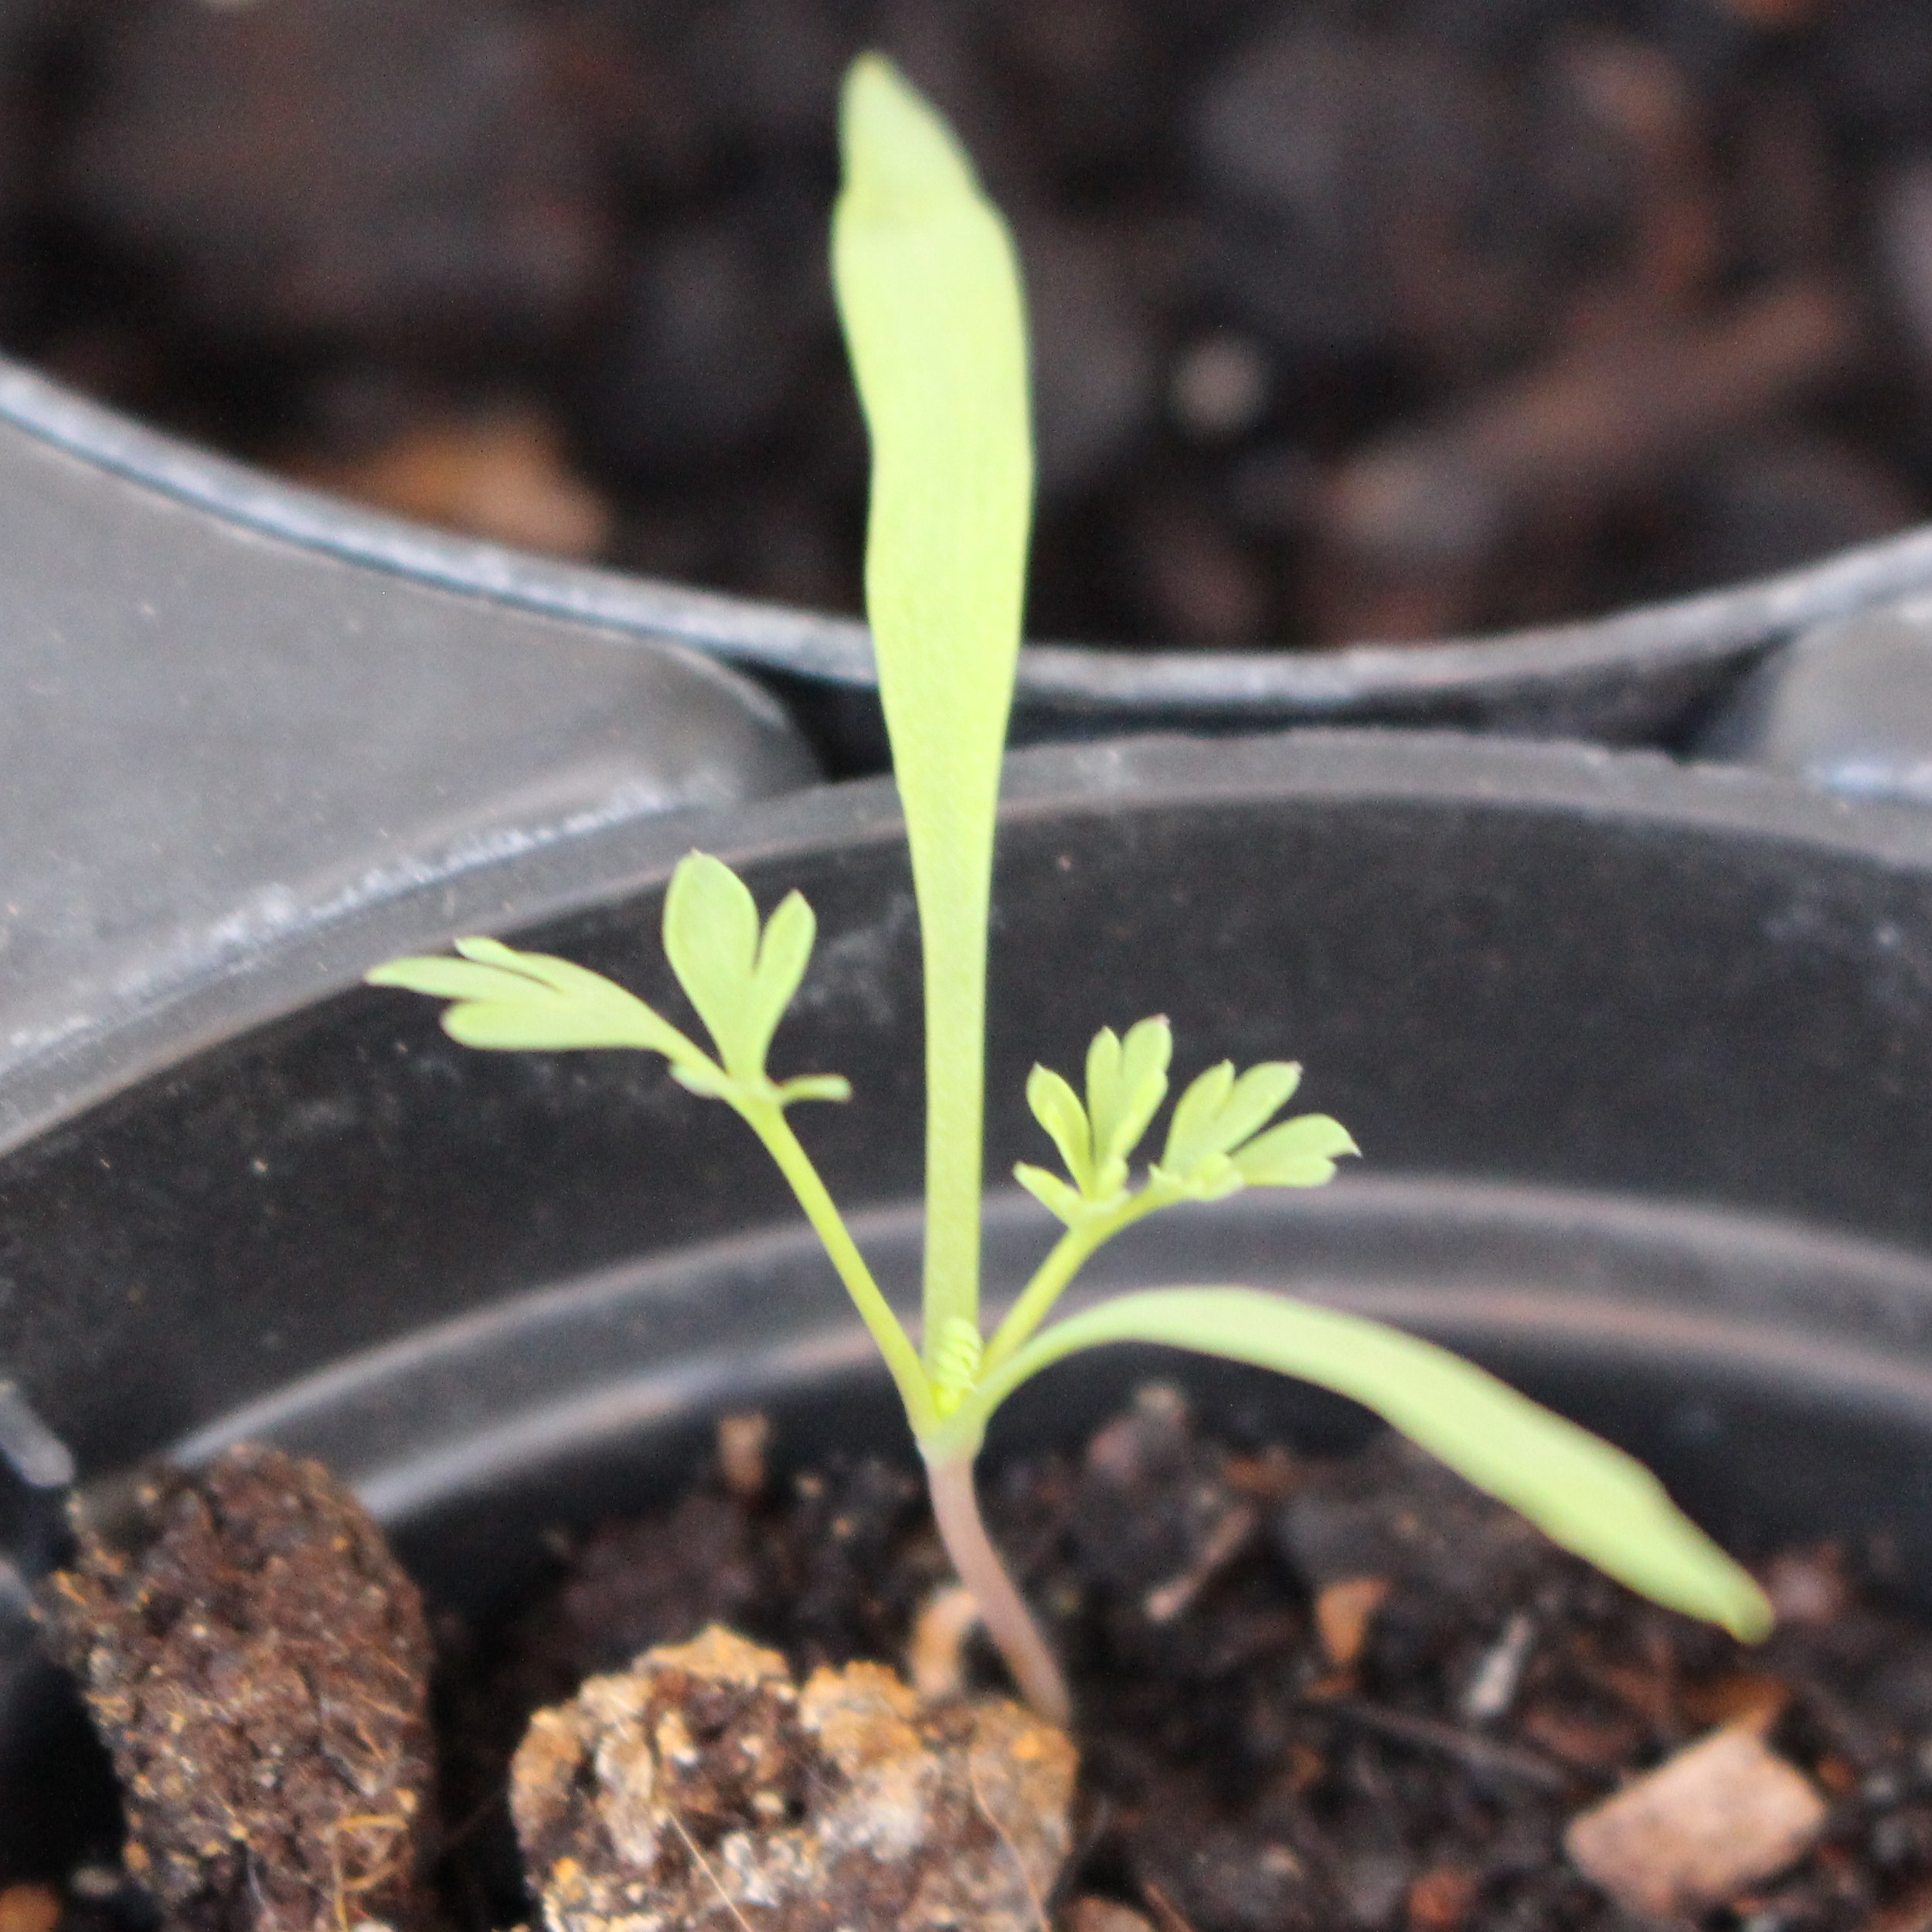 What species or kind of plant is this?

Fumaria officinalis
